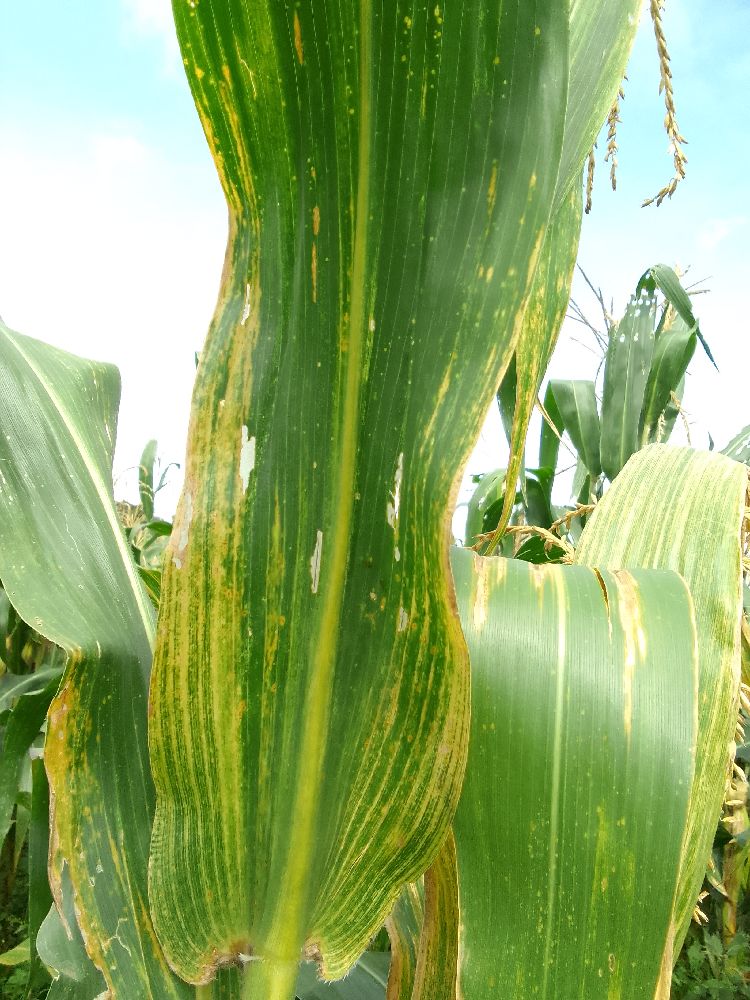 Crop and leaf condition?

maize, maize lethal necrosis
